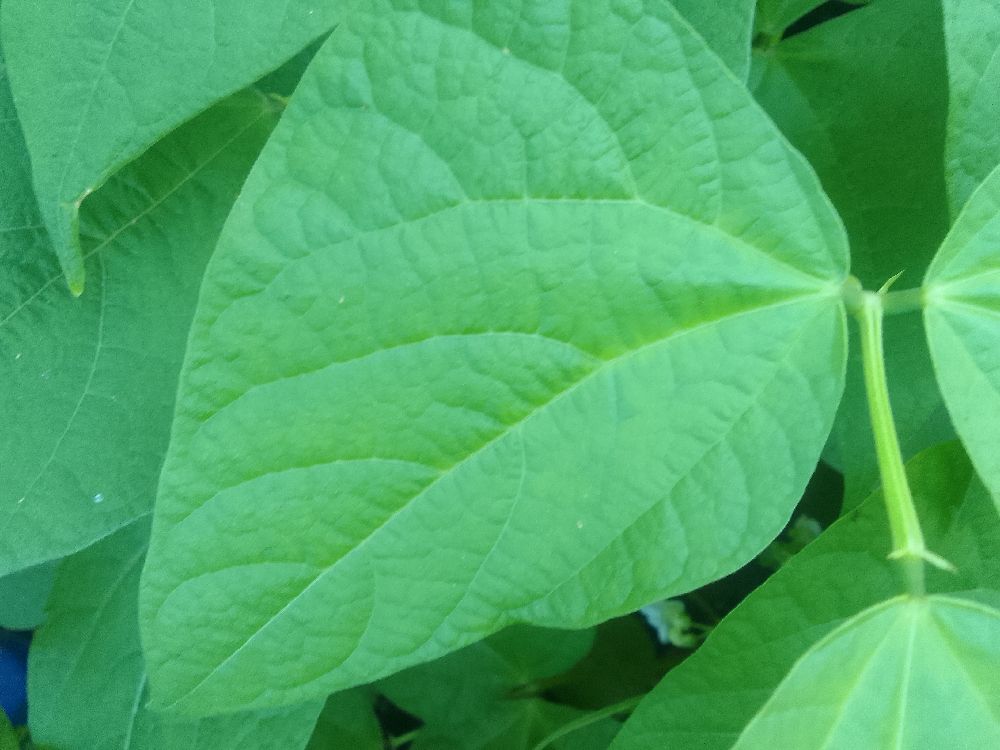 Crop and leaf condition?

common bean, healthy
